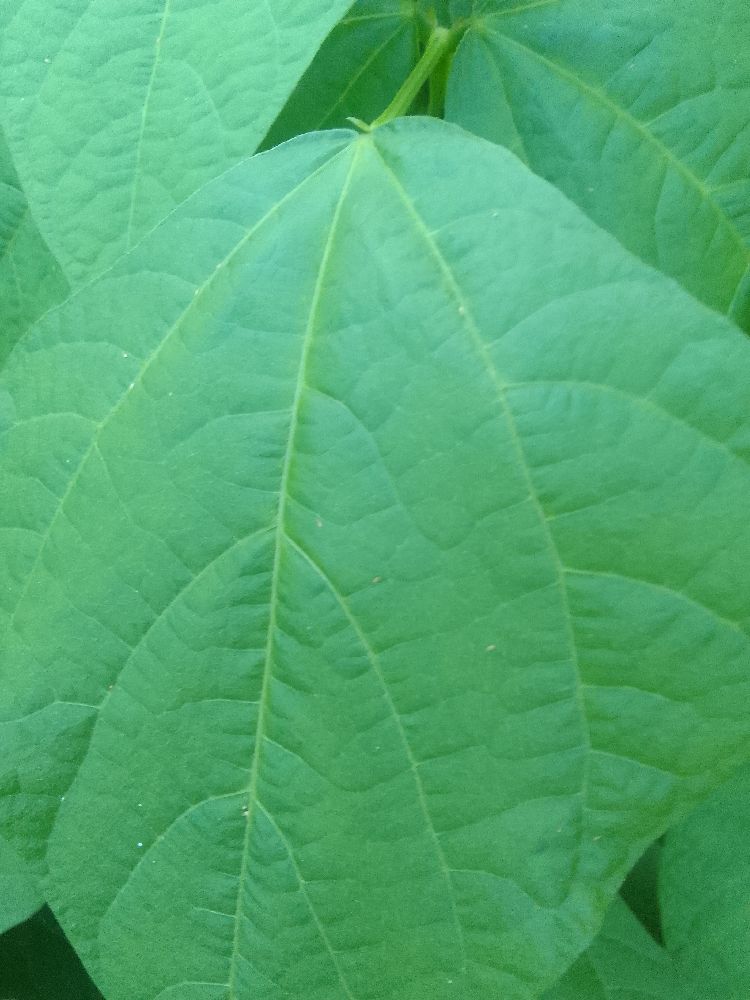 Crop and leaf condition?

common bean, healthy
